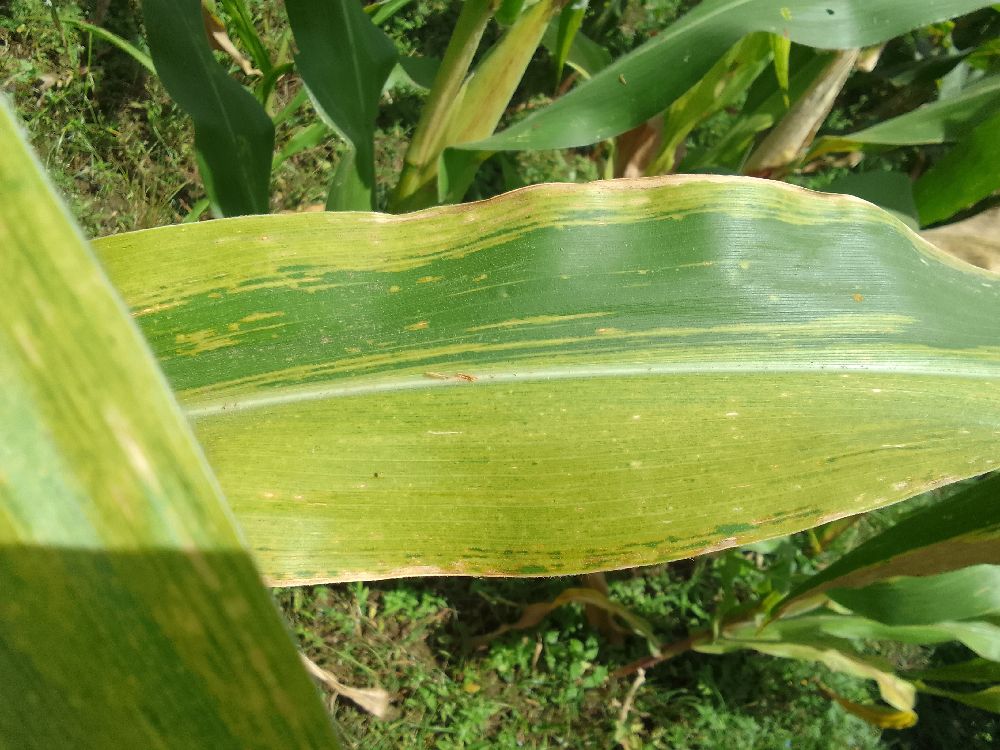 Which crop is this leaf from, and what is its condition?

maize, maize lethal necrosis
